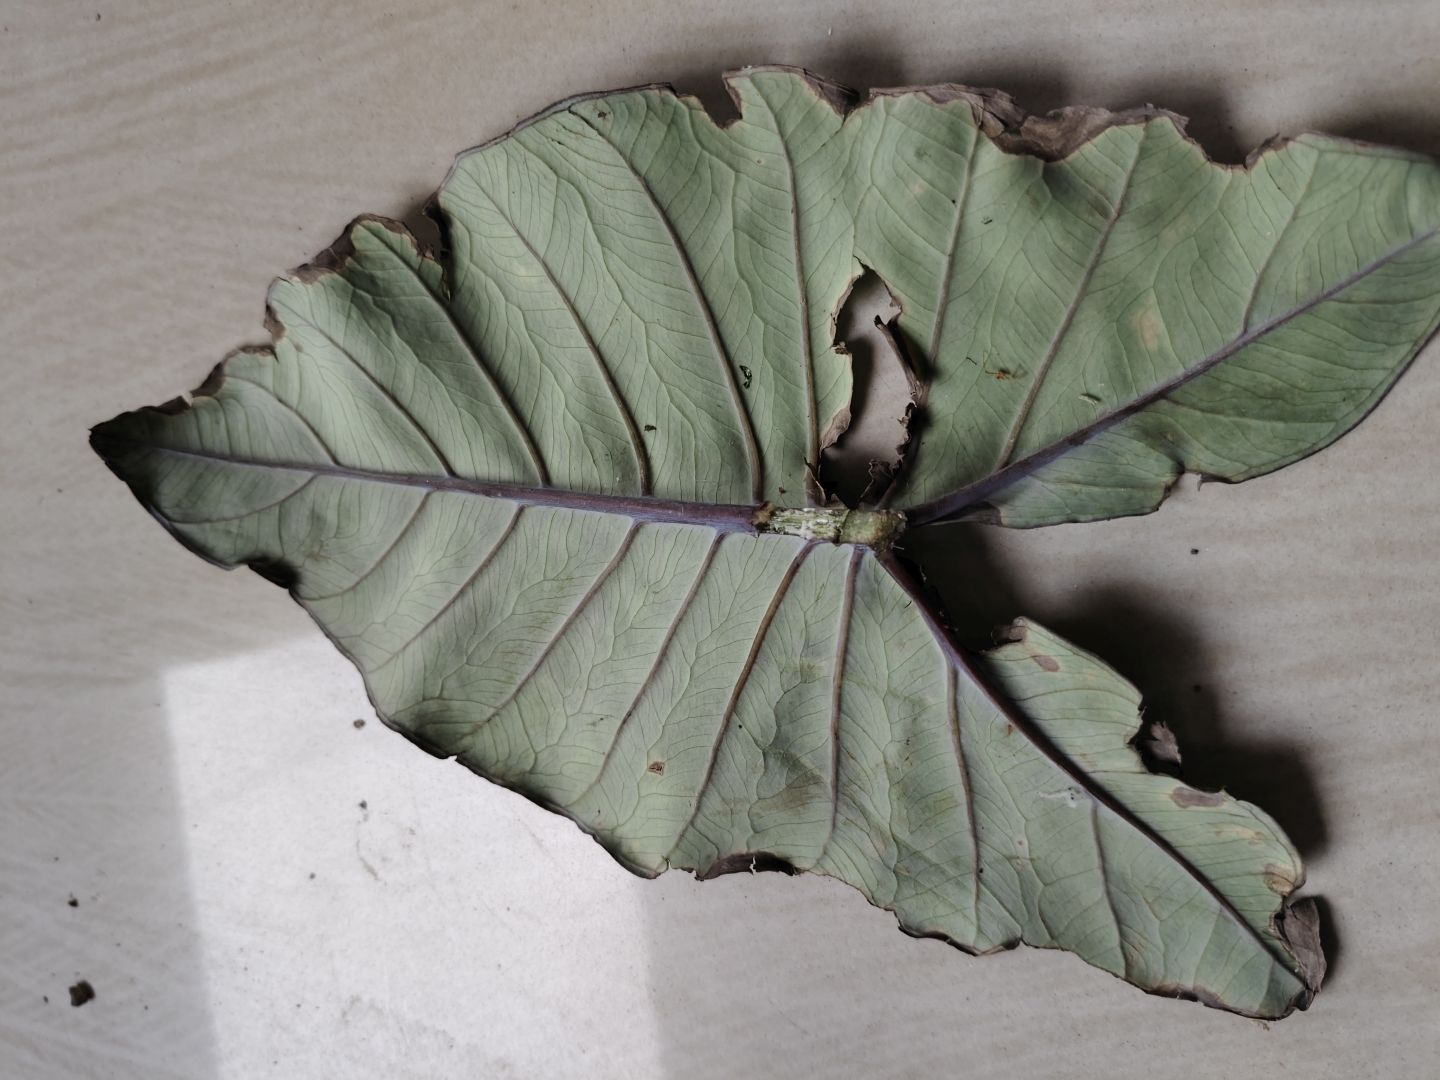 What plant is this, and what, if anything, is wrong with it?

taro, leaf blight
